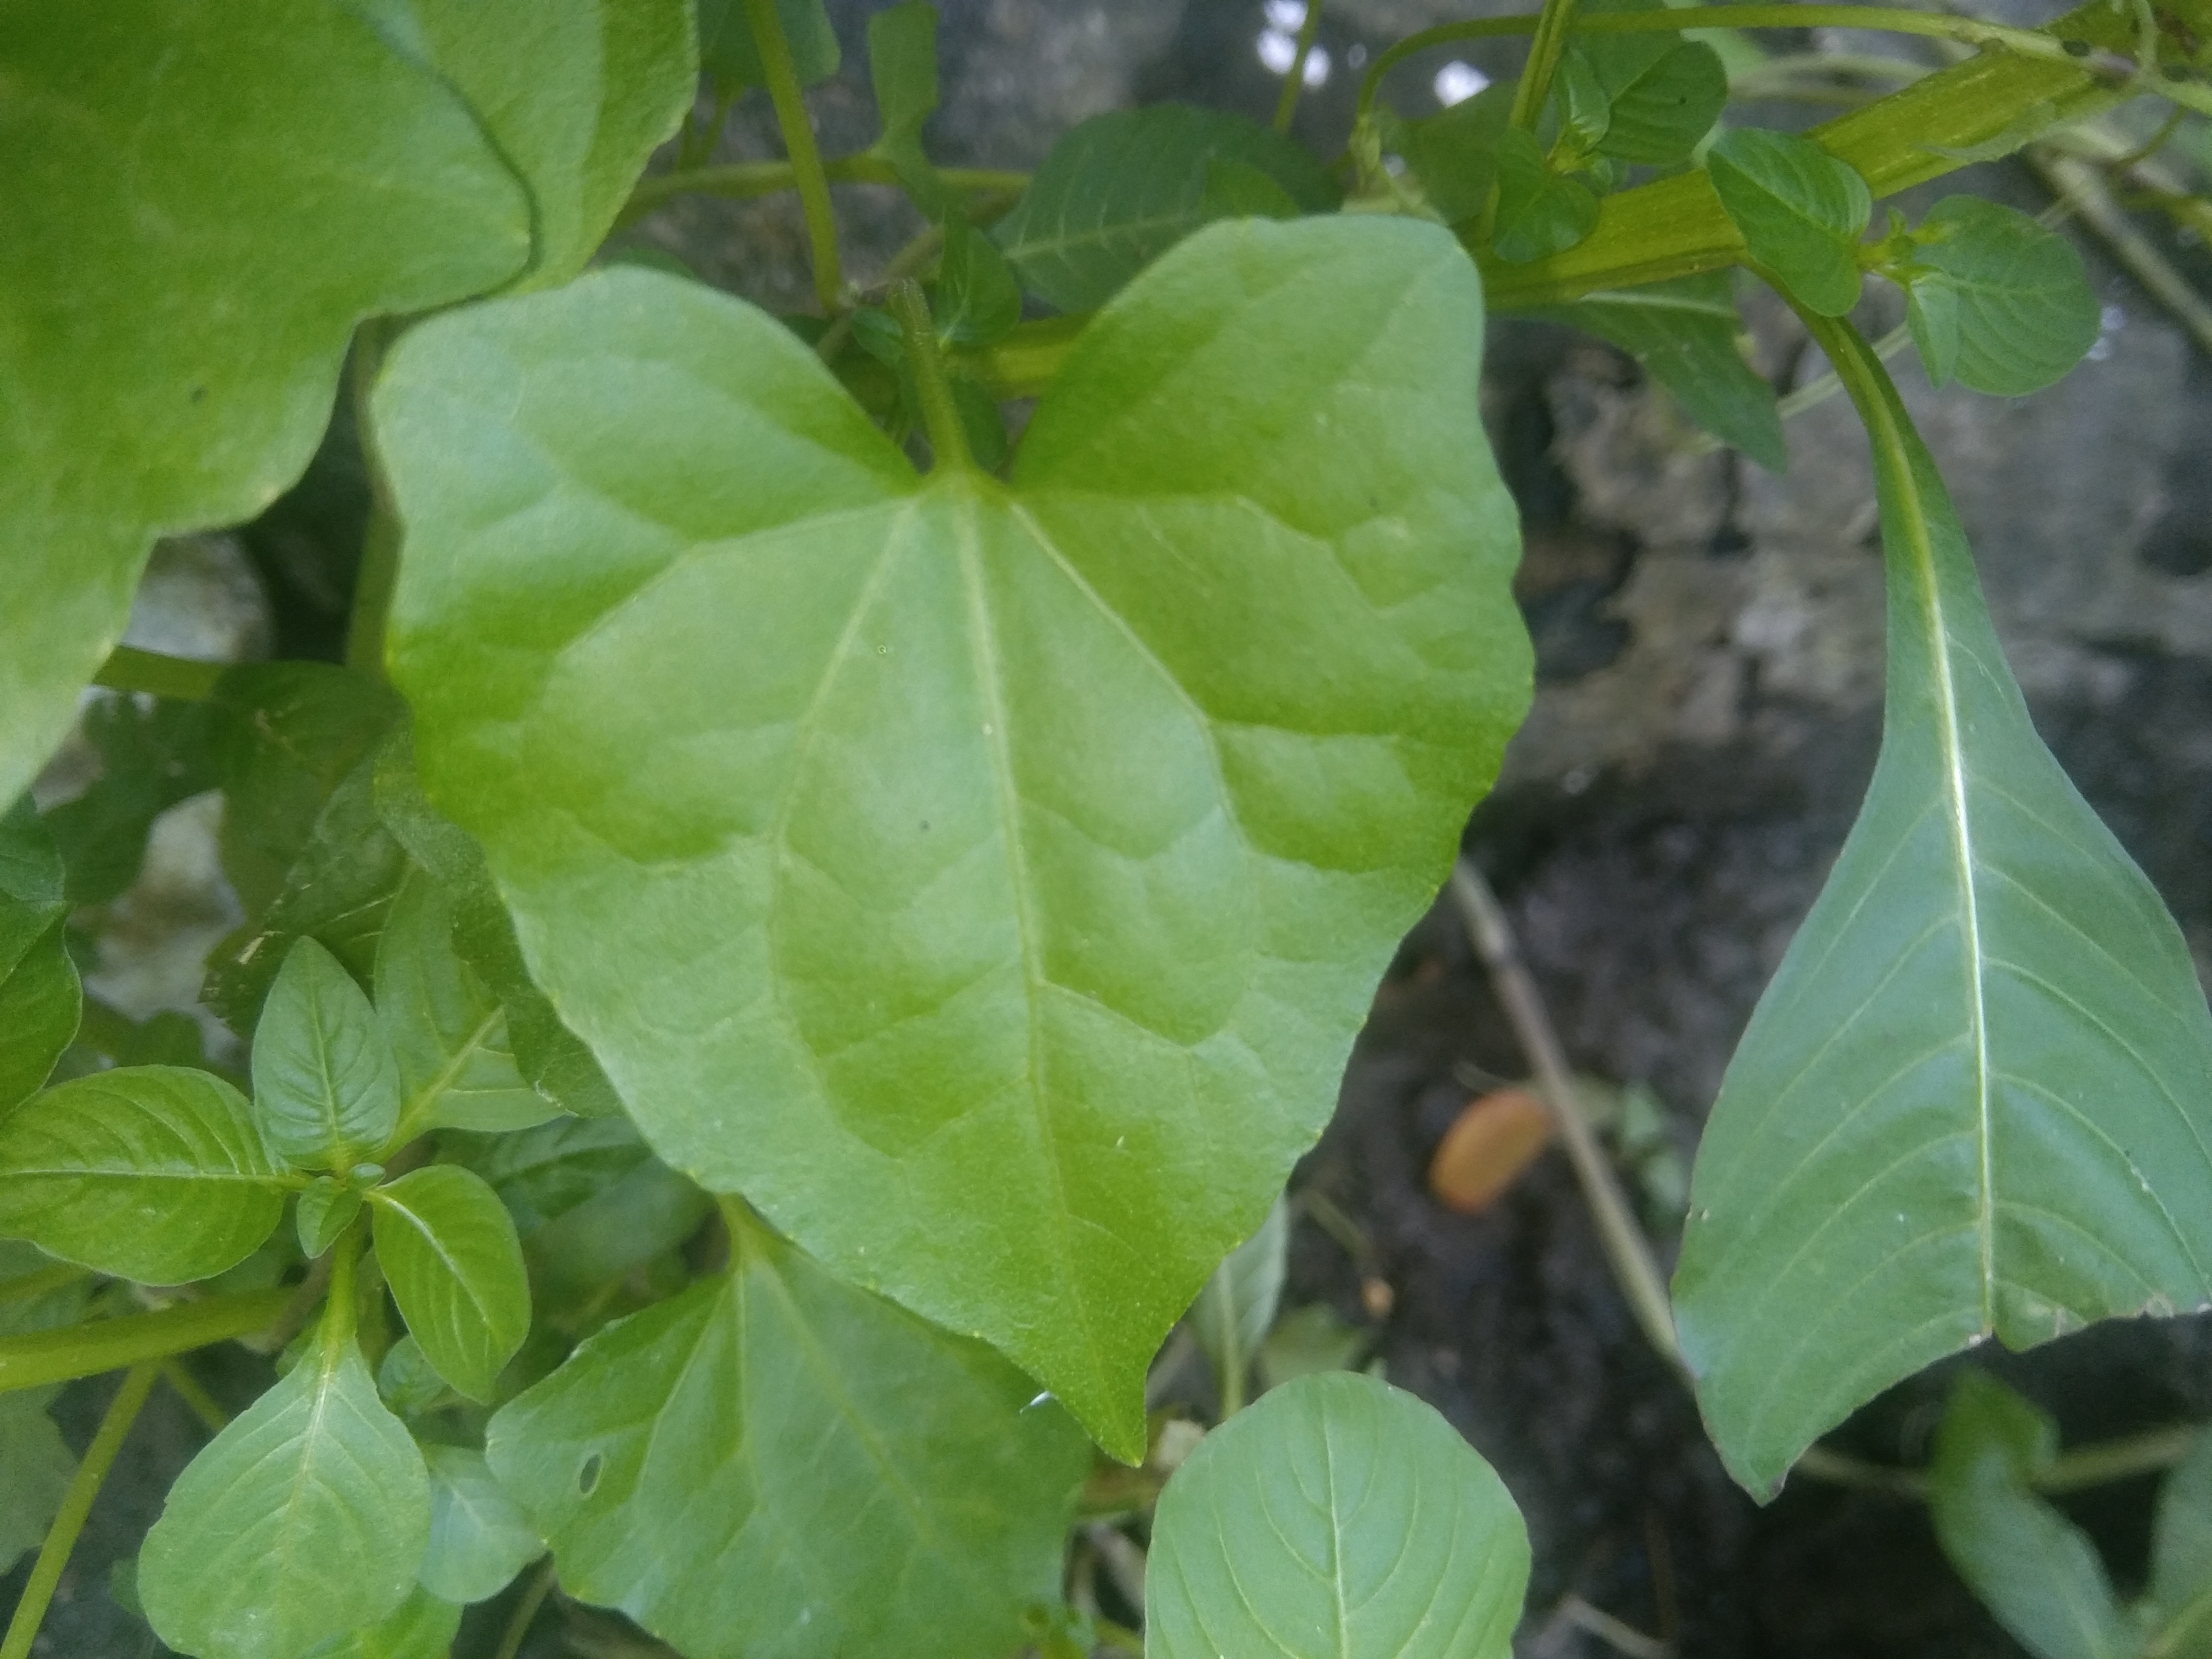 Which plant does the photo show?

bitter vine
